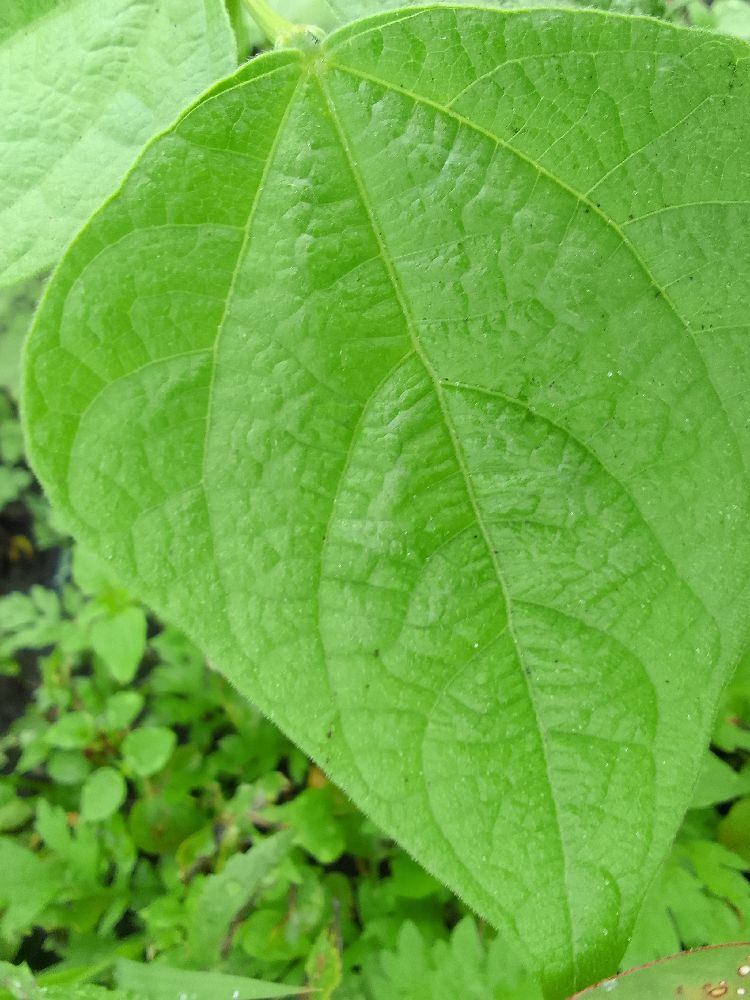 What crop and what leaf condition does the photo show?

common bean, healthy
